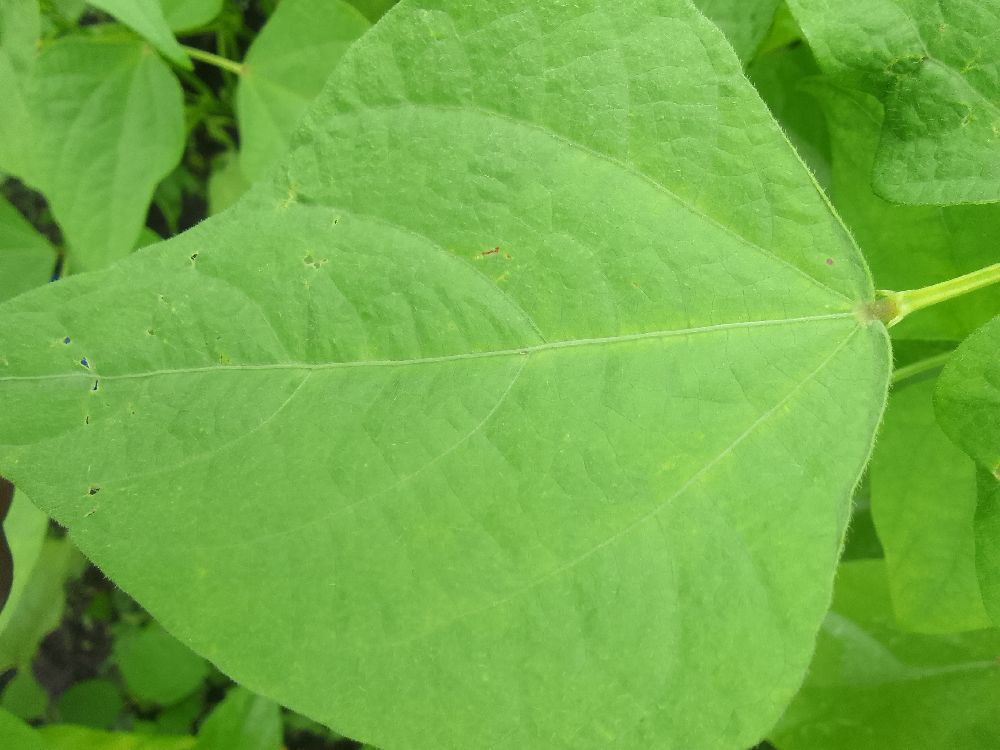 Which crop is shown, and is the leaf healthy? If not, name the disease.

common bean, healthy
